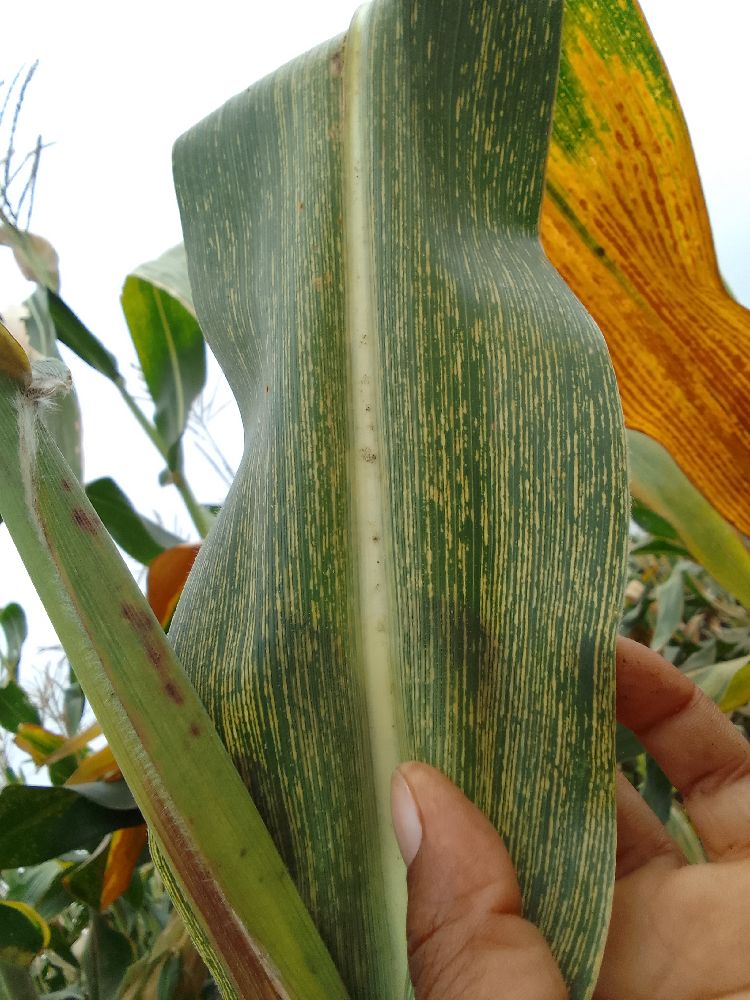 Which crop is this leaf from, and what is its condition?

maize, maize streak virus
